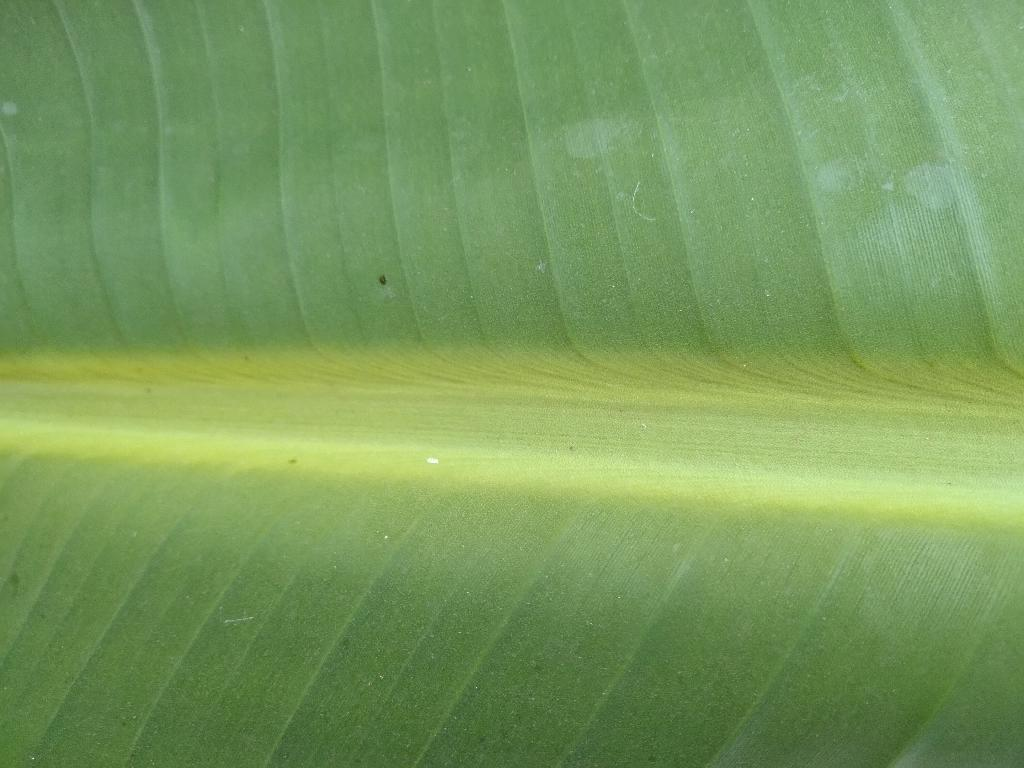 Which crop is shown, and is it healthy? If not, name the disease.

banana, healthy
